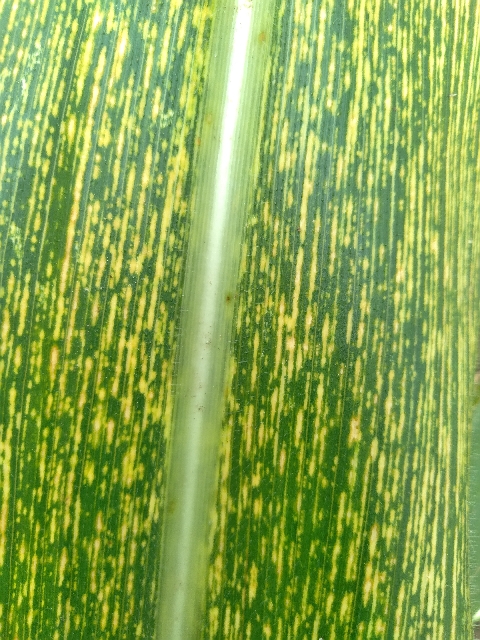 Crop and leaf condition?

maize, maize streak virus
